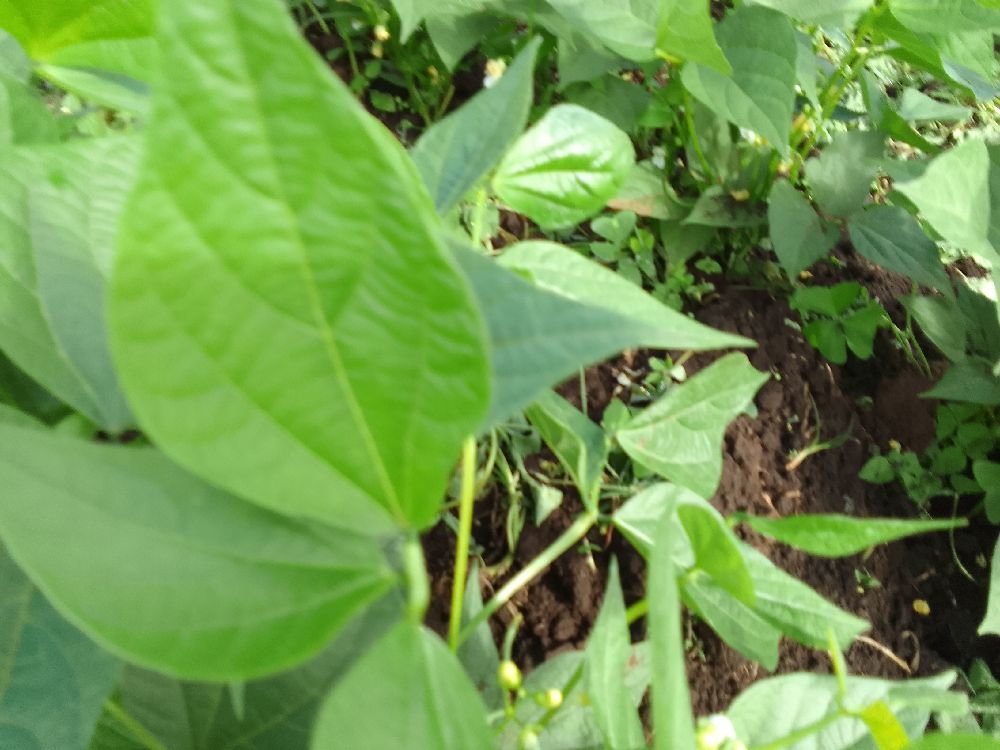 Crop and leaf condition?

common bean, healthy
